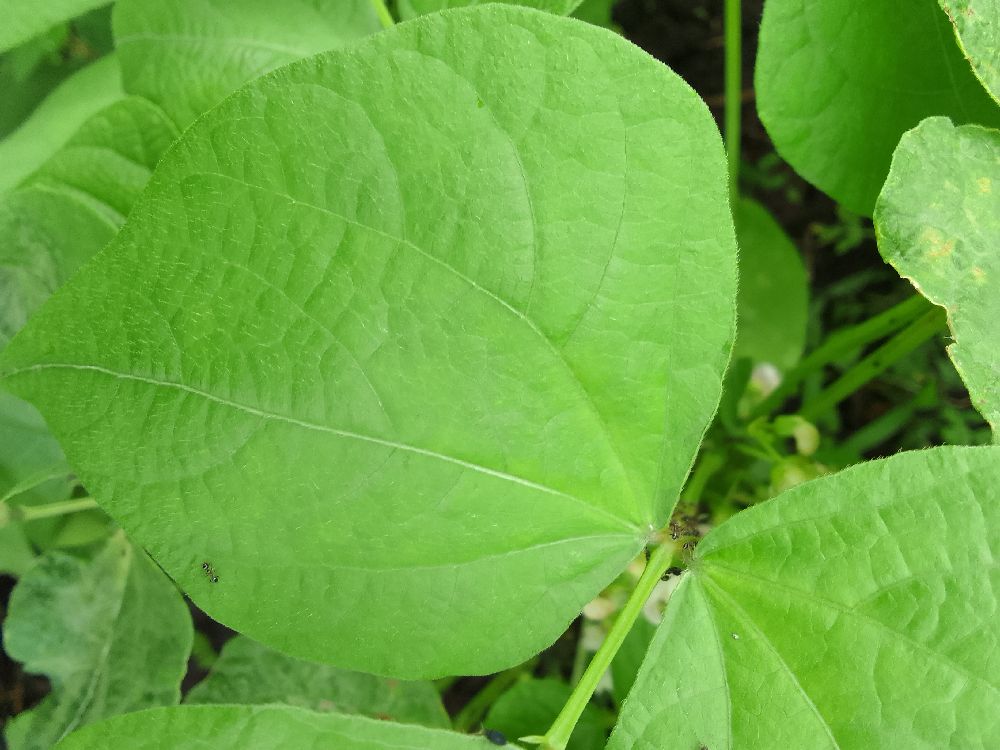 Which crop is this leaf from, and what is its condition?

common bean, healthy
